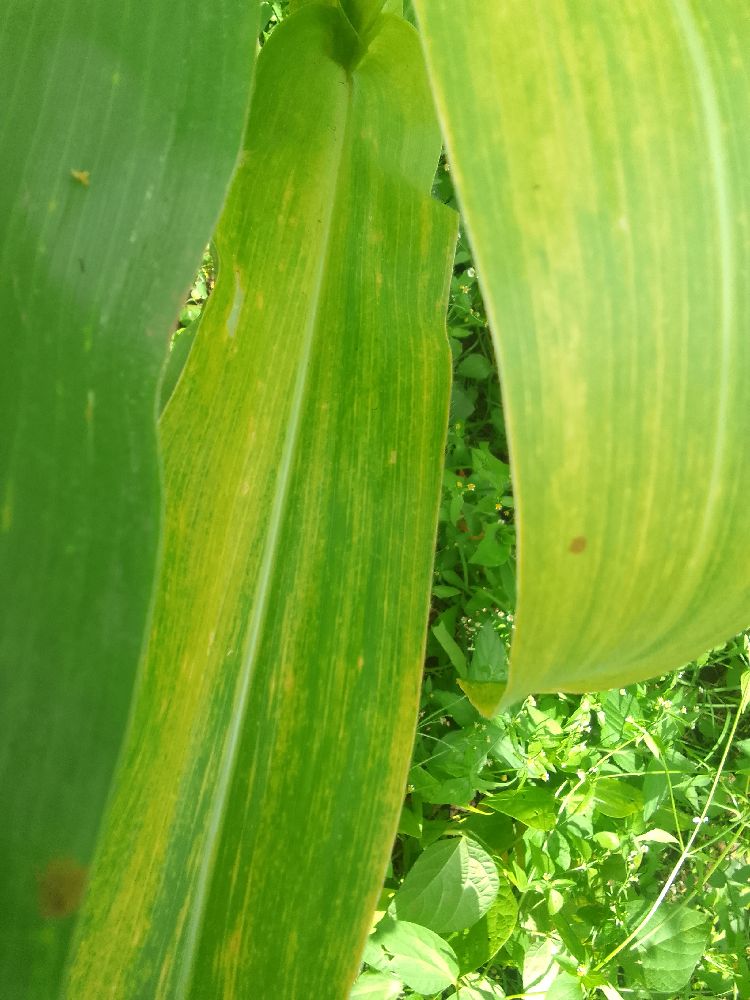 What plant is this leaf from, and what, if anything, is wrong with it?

maize, maize lethal necrosis
